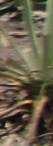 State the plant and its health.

agave, sick
